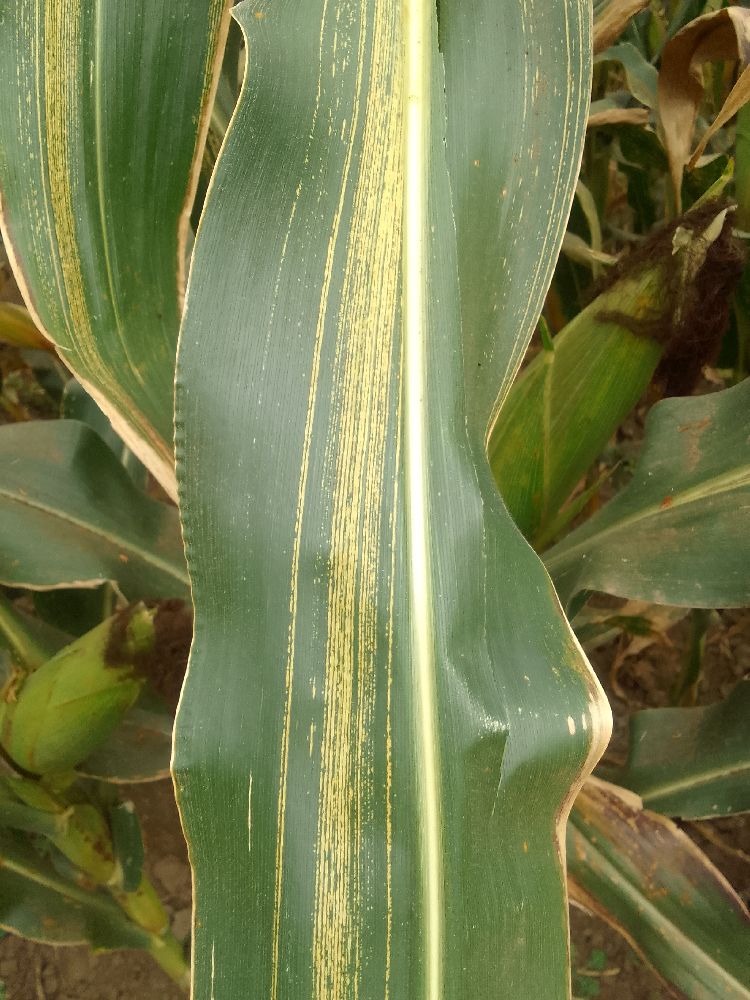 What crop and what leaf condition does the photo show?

maize, maize streak virus
